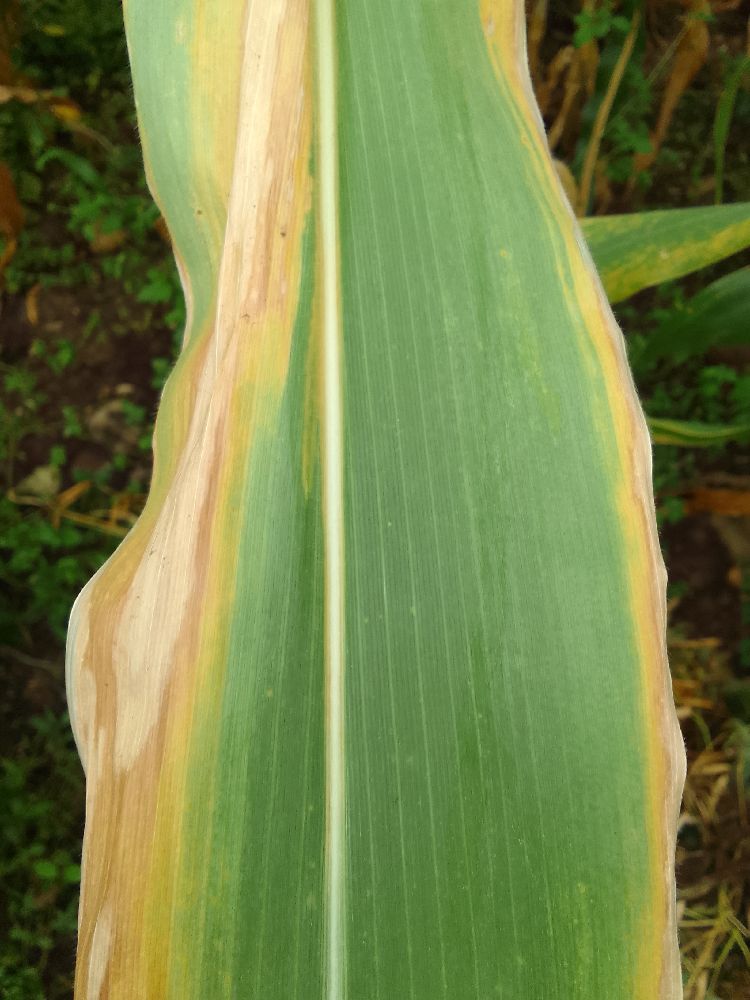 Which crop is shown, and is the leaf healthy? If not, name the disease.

maize, maize lethal necrosis
